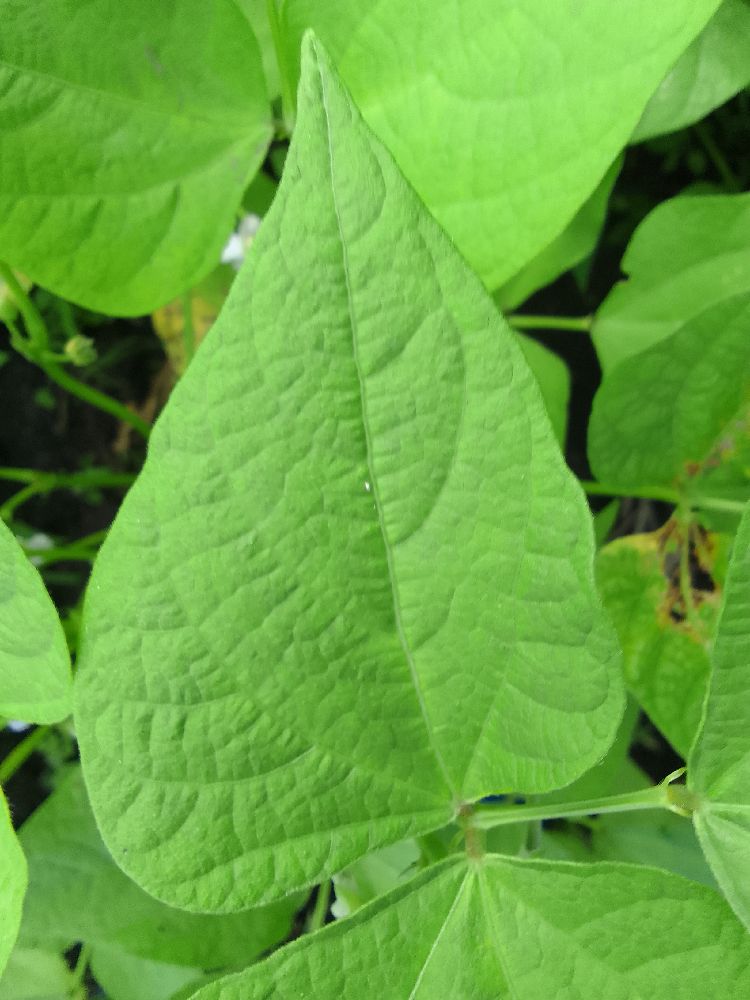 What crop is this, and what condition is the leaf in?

common bean, healthy
